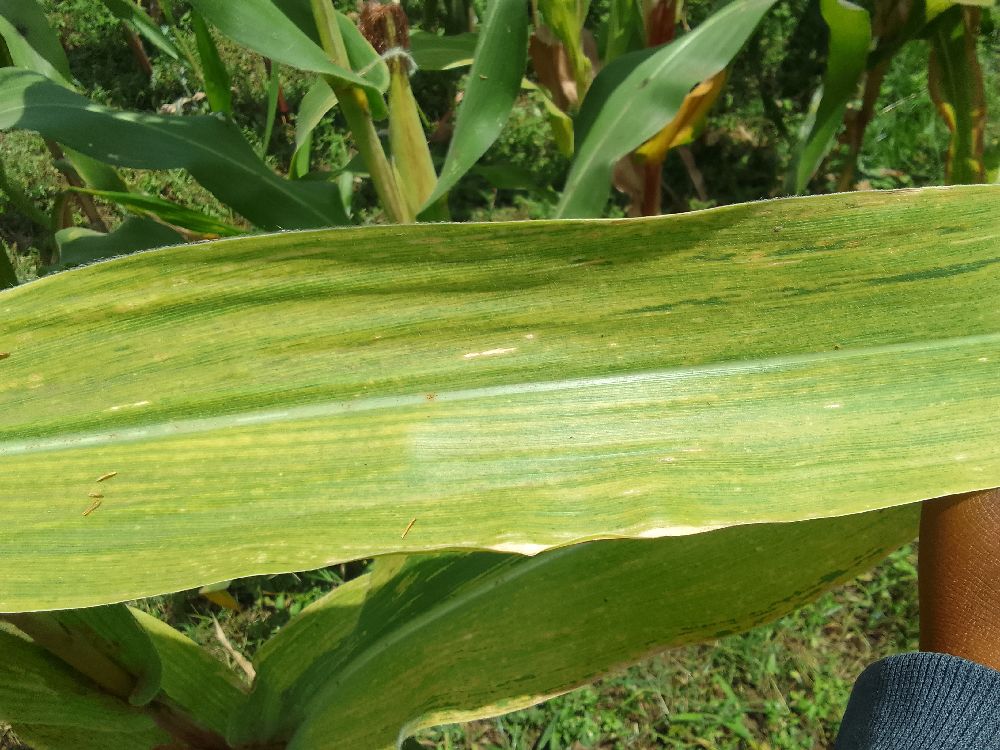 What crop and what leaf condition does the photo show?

maize, maize lethal necrosis
